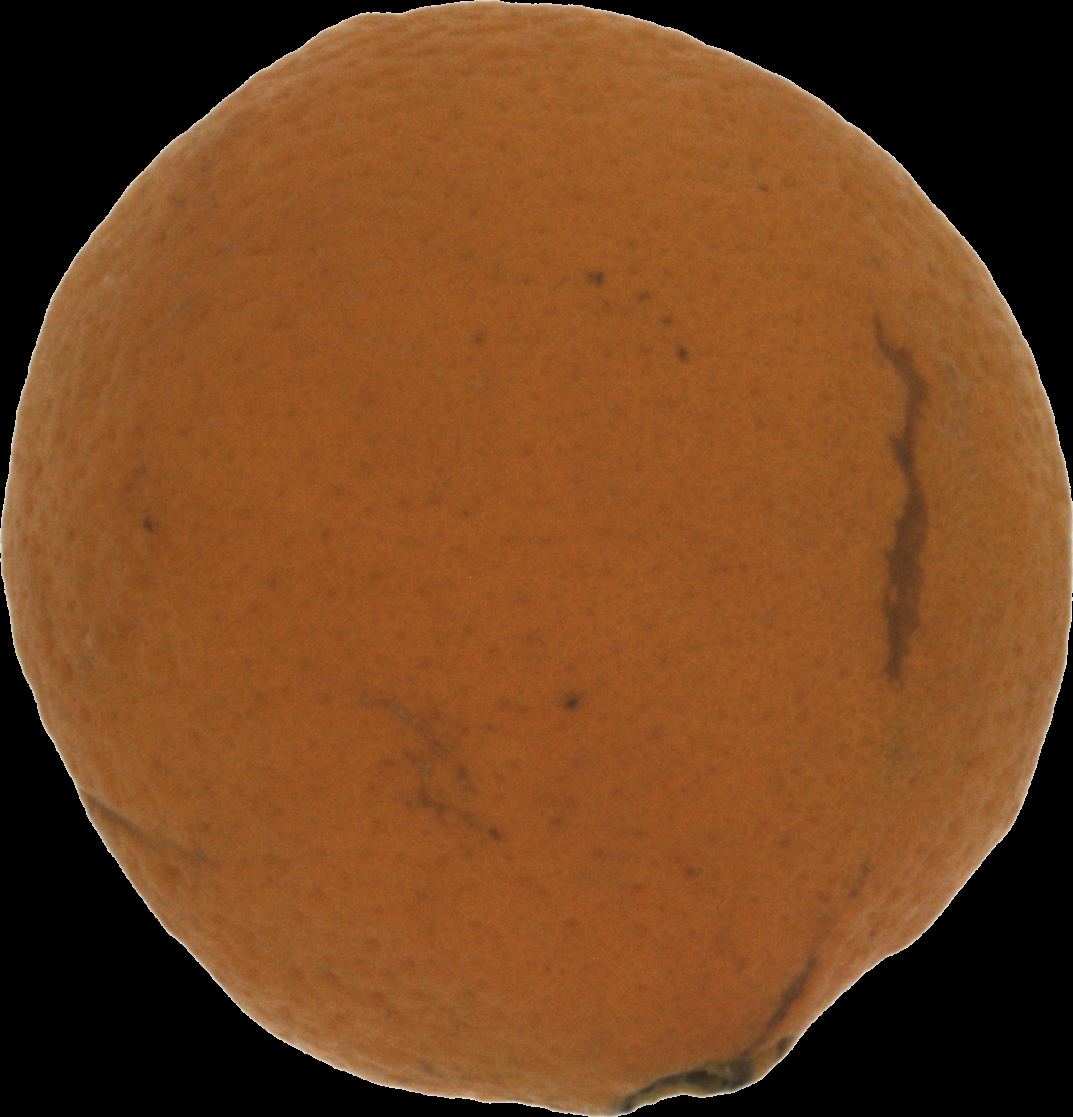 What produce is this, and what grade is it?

orange, bad
